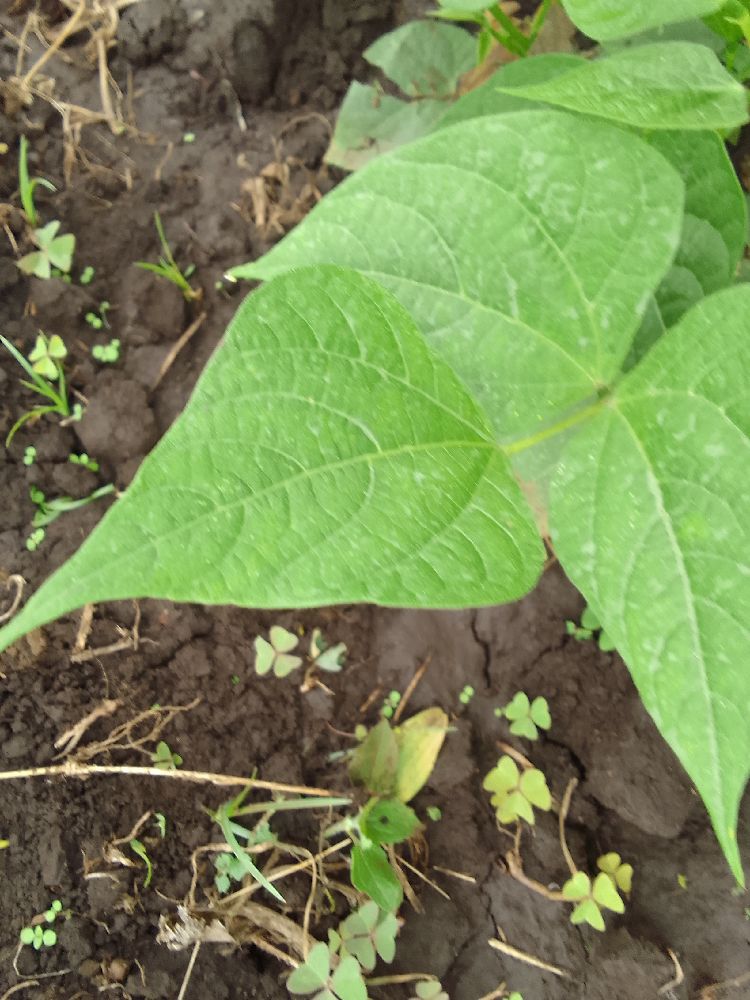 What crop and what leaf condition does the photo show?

common bean, healthy
